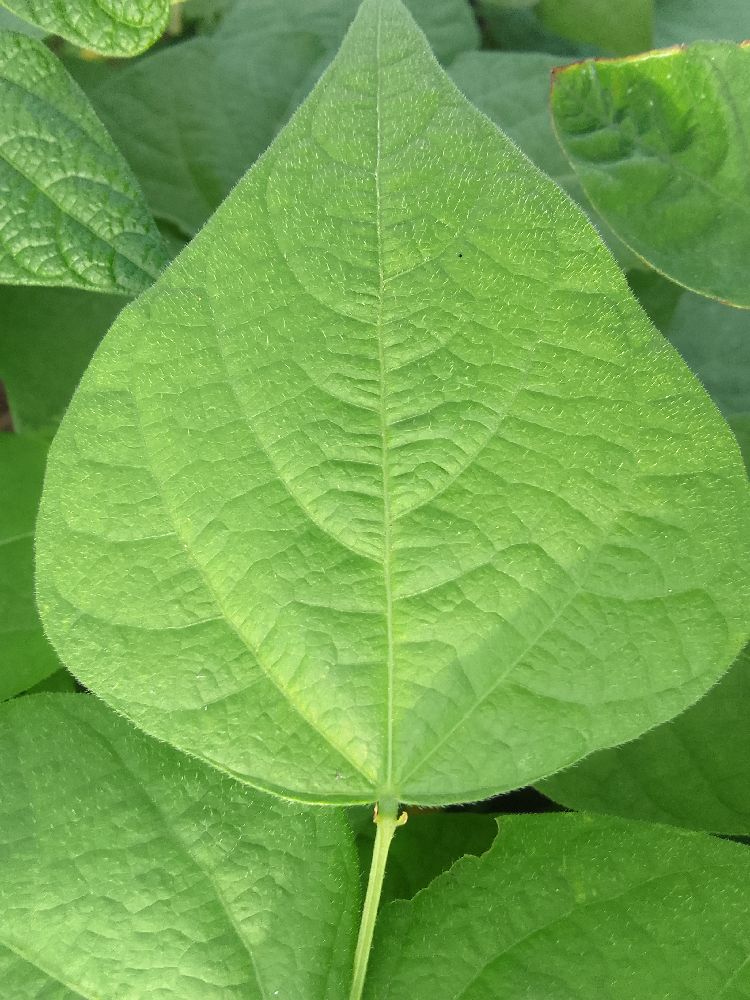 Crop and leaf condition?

common bean, healthy
